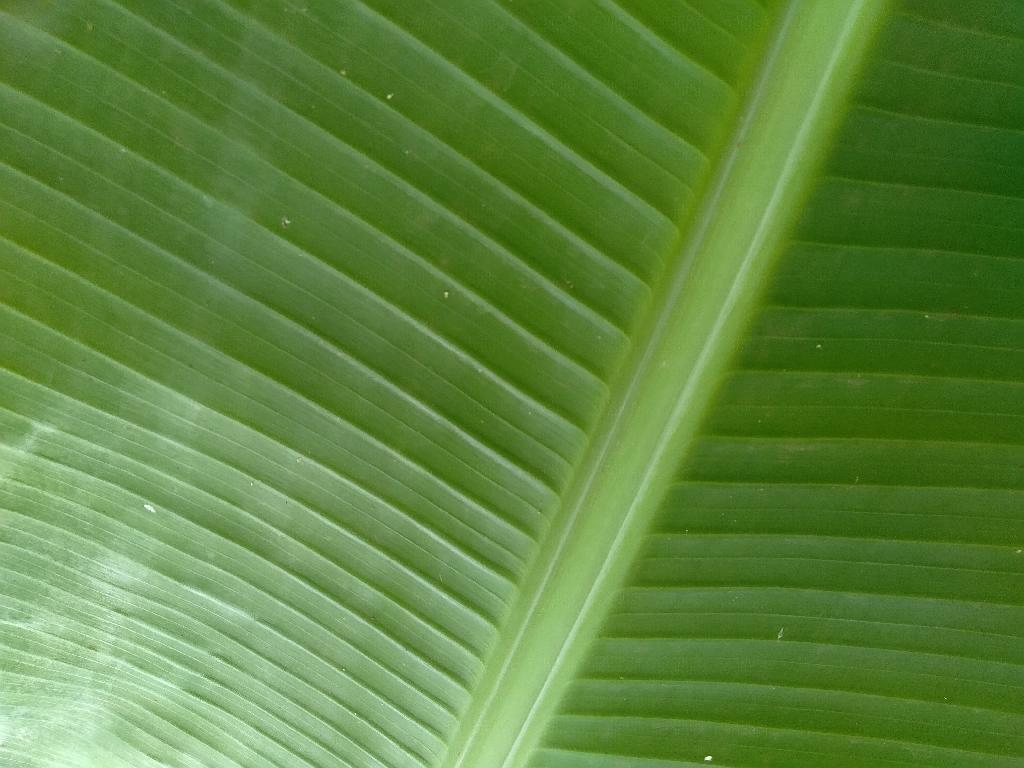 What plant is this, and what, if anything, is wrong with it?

banana, healthy
